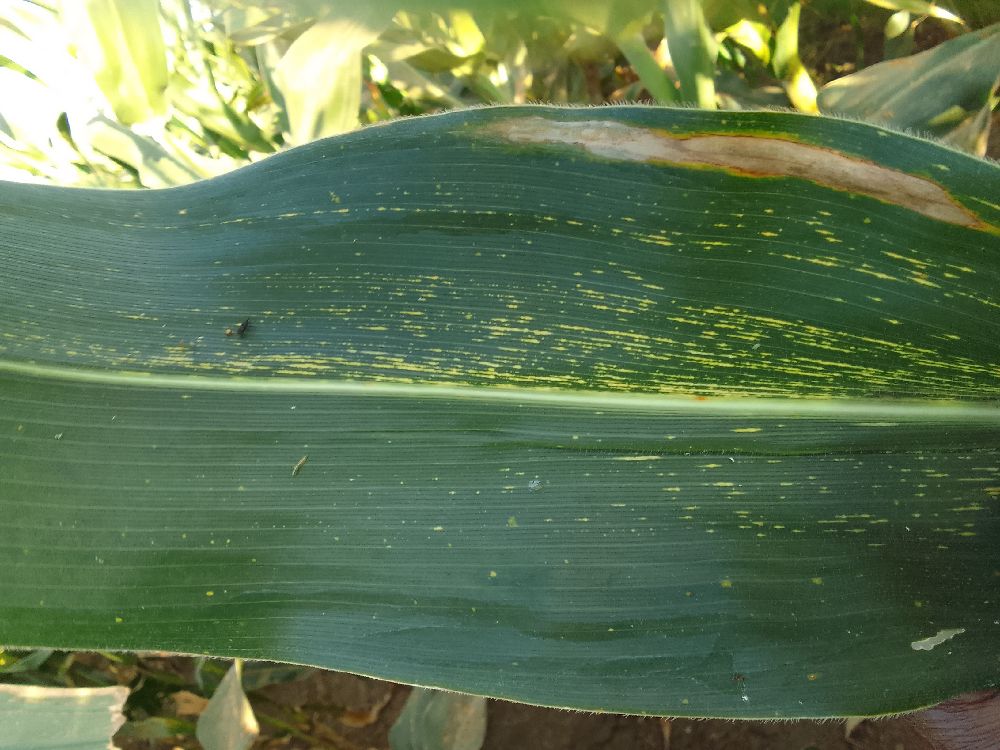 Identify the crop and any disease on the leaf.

maize, maize streak virus
